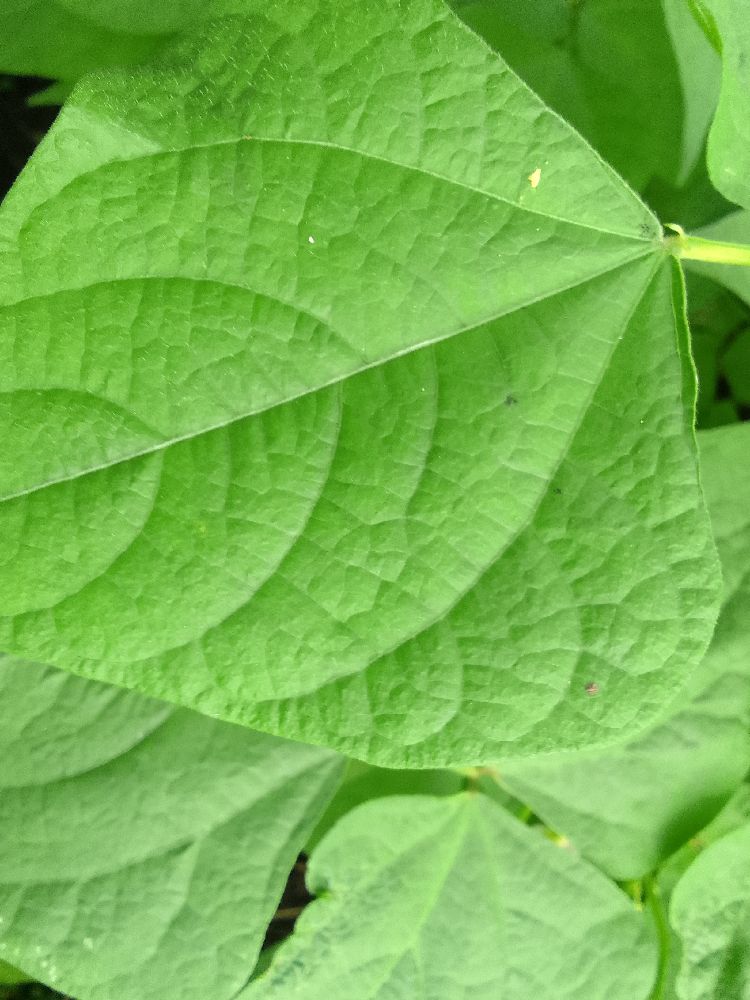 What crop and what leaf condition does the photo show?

common bean, healthy
